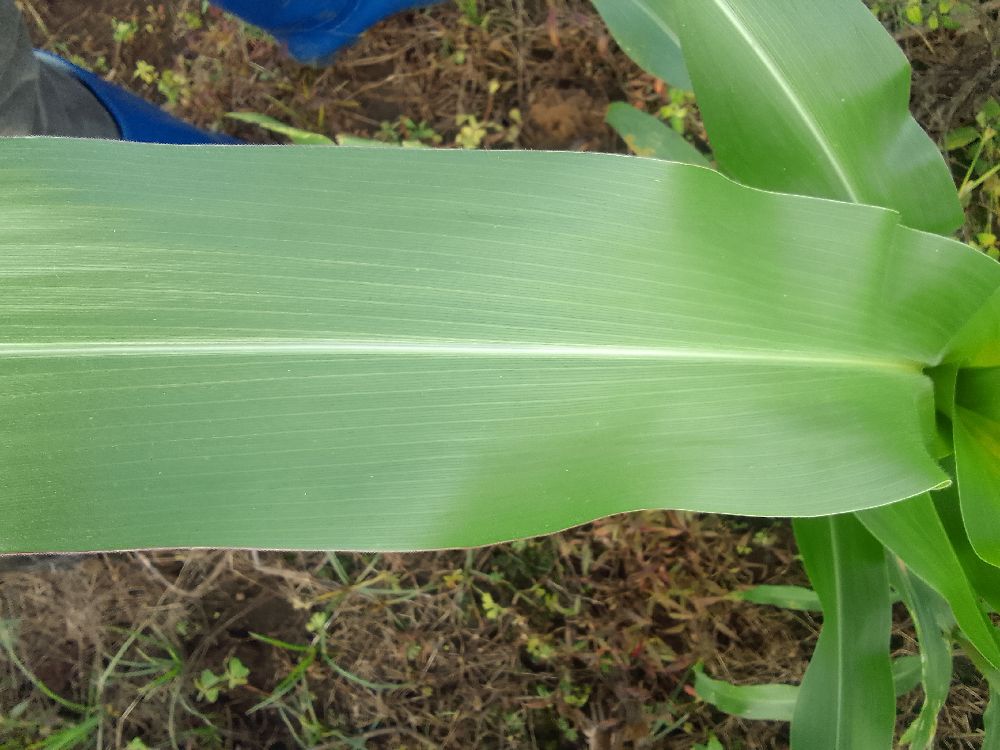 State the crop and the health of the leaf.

maize, healthy
